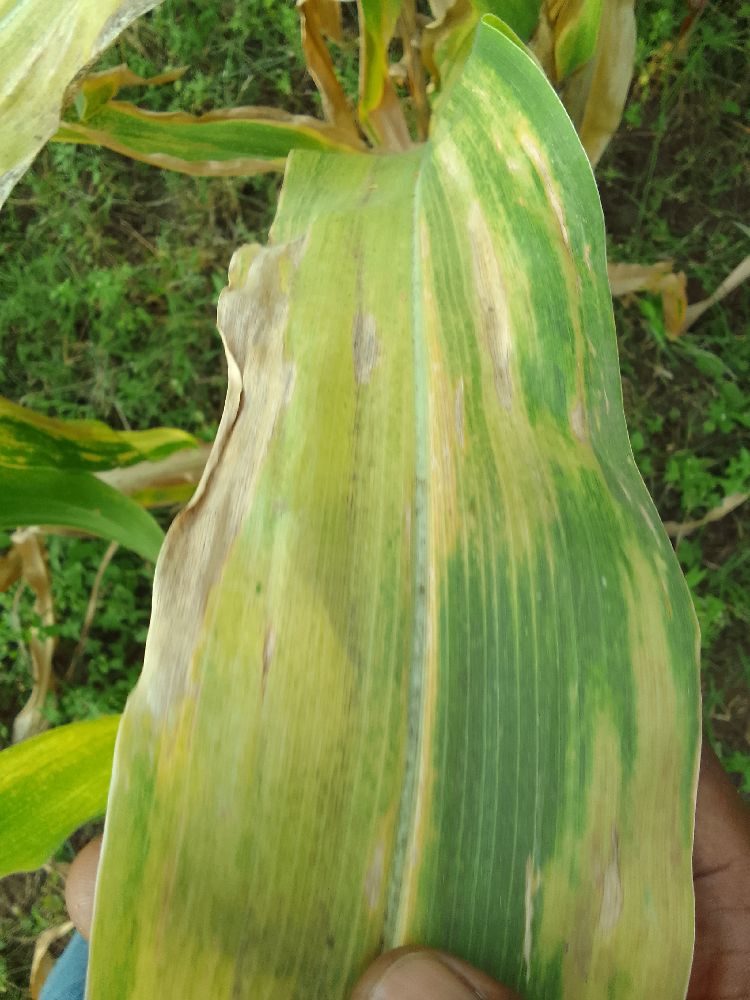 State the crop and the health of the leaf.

maize, maize lethal necrosis
